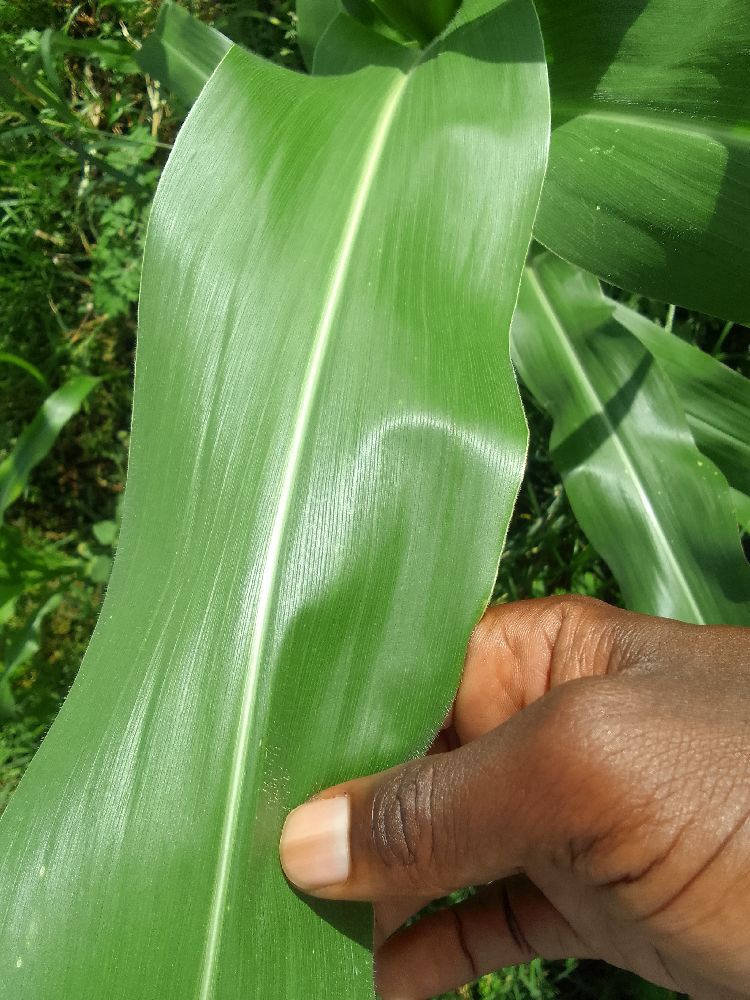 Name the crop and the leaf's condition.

maize, healthy
